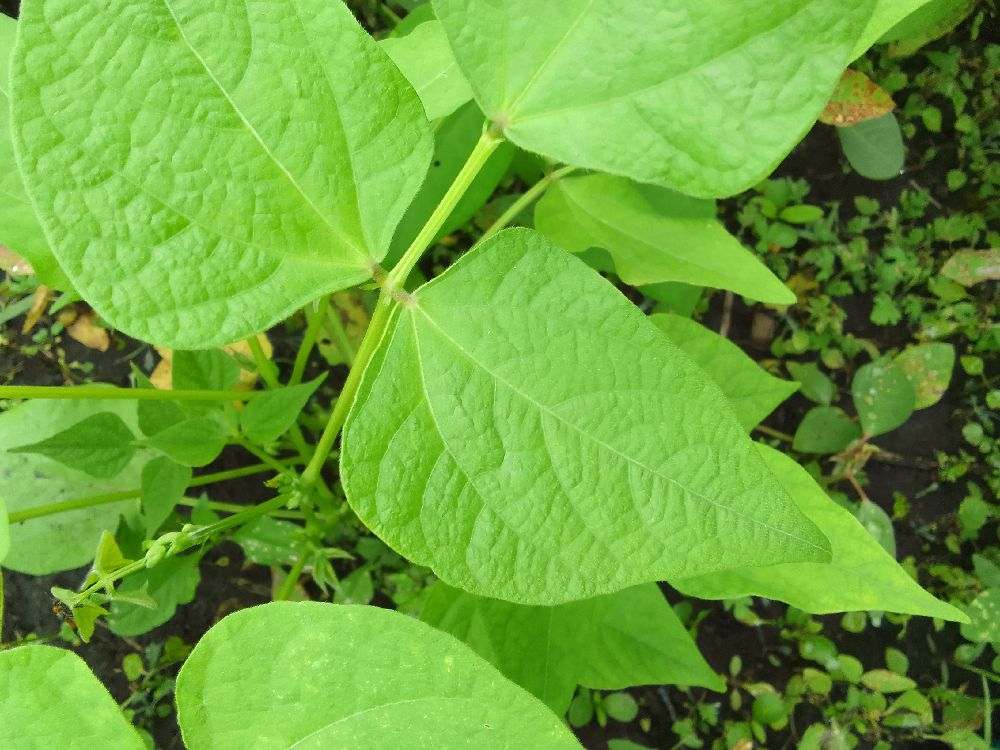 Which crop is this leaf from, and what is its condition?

common bean, healthy
